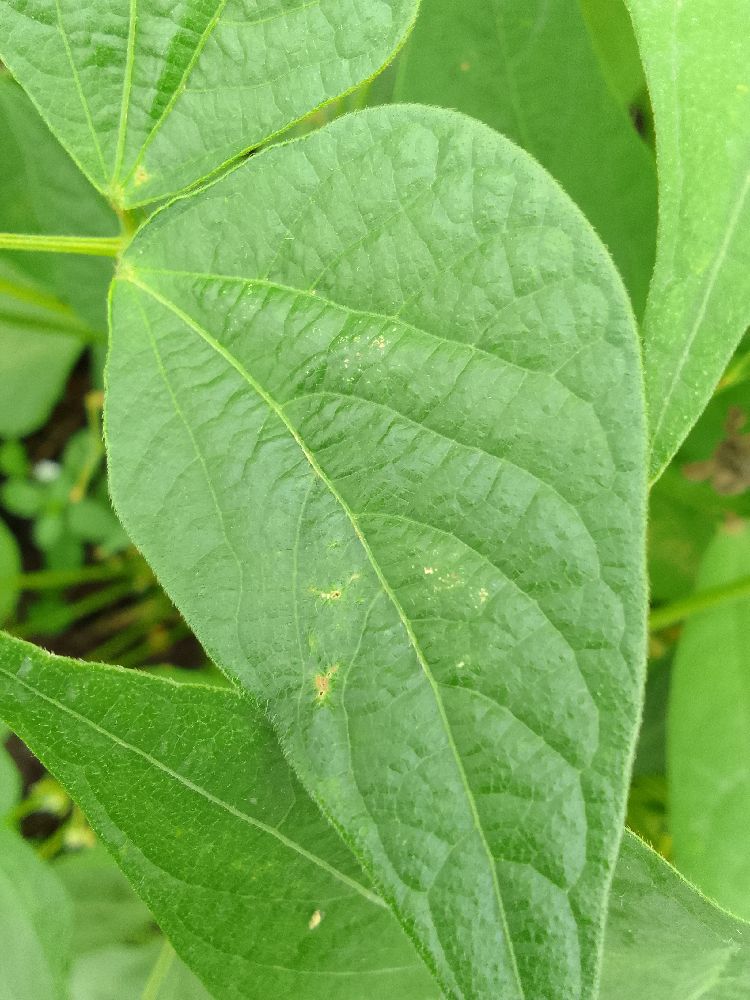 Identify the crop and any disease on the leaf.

common bean, healthy
